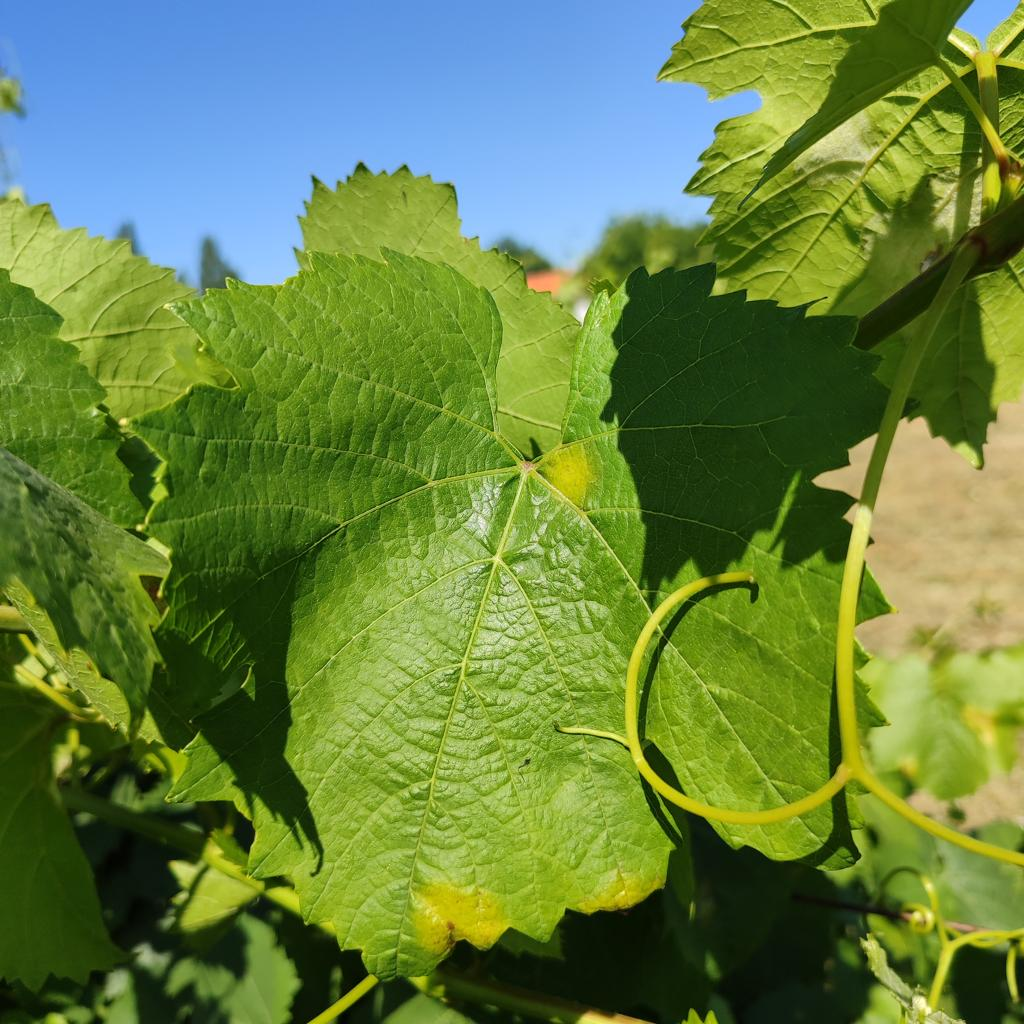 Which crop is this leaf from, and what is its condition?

grapevine, downy mildew
